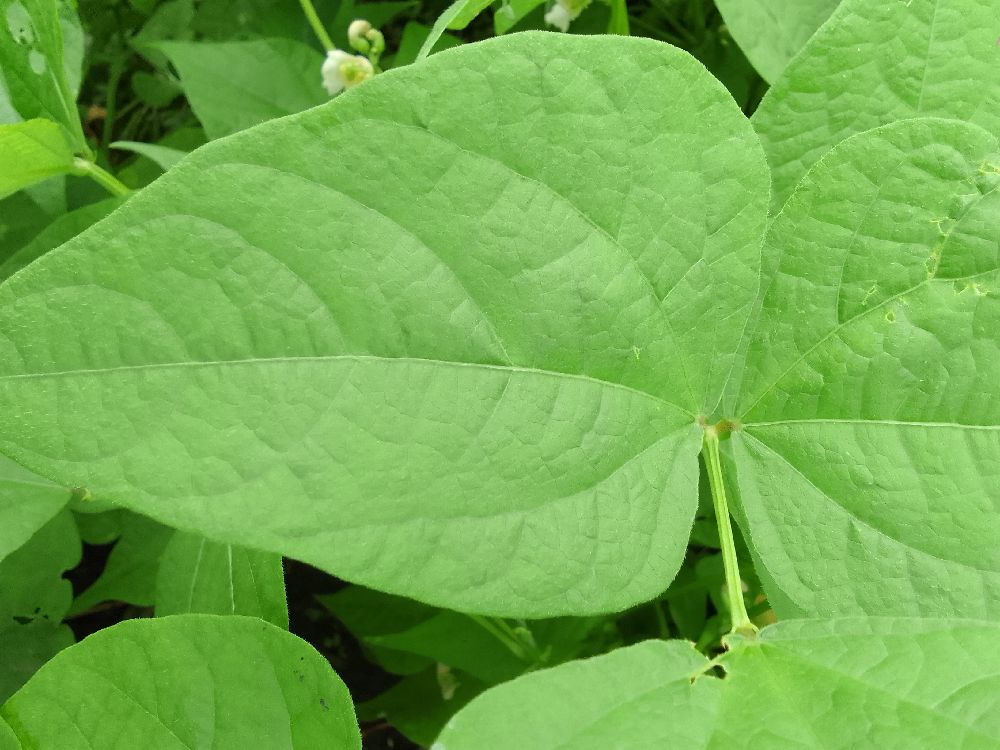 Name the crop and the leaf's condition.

common bean, healthy
